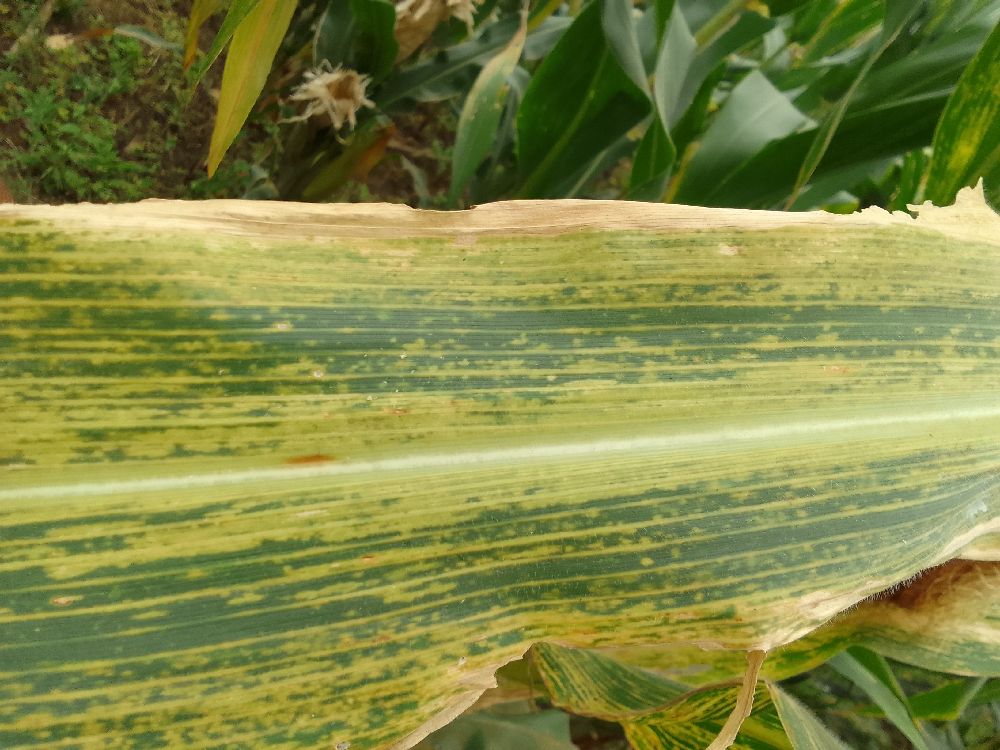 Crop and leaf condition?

maize, maize lethal necrosis
